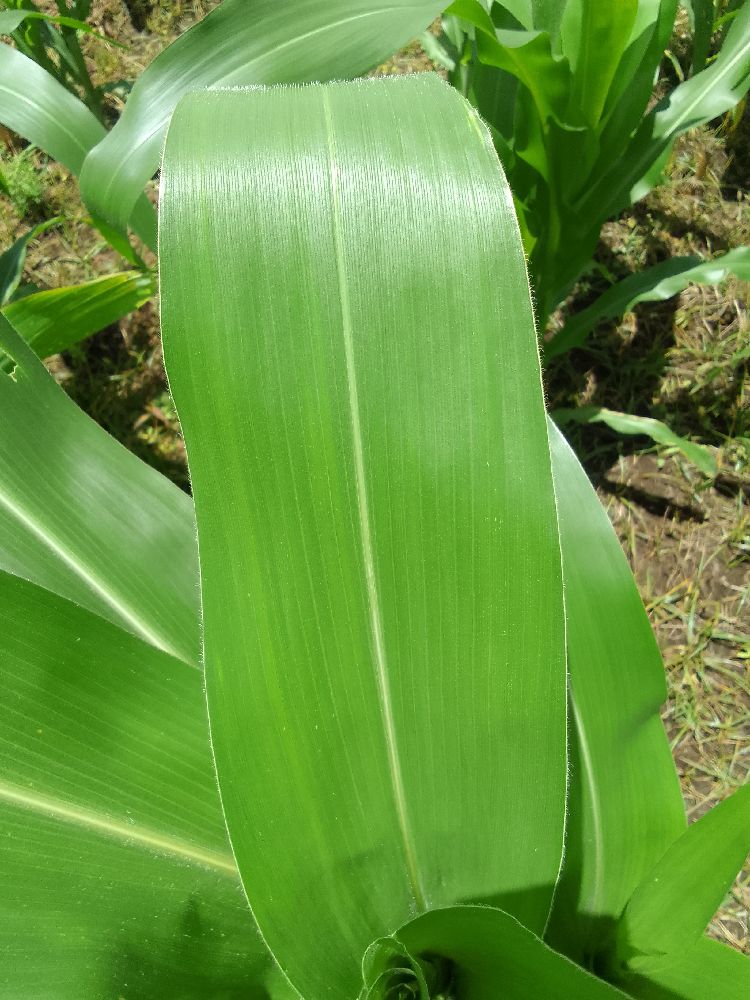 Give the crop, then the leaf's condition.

maize, healthy
